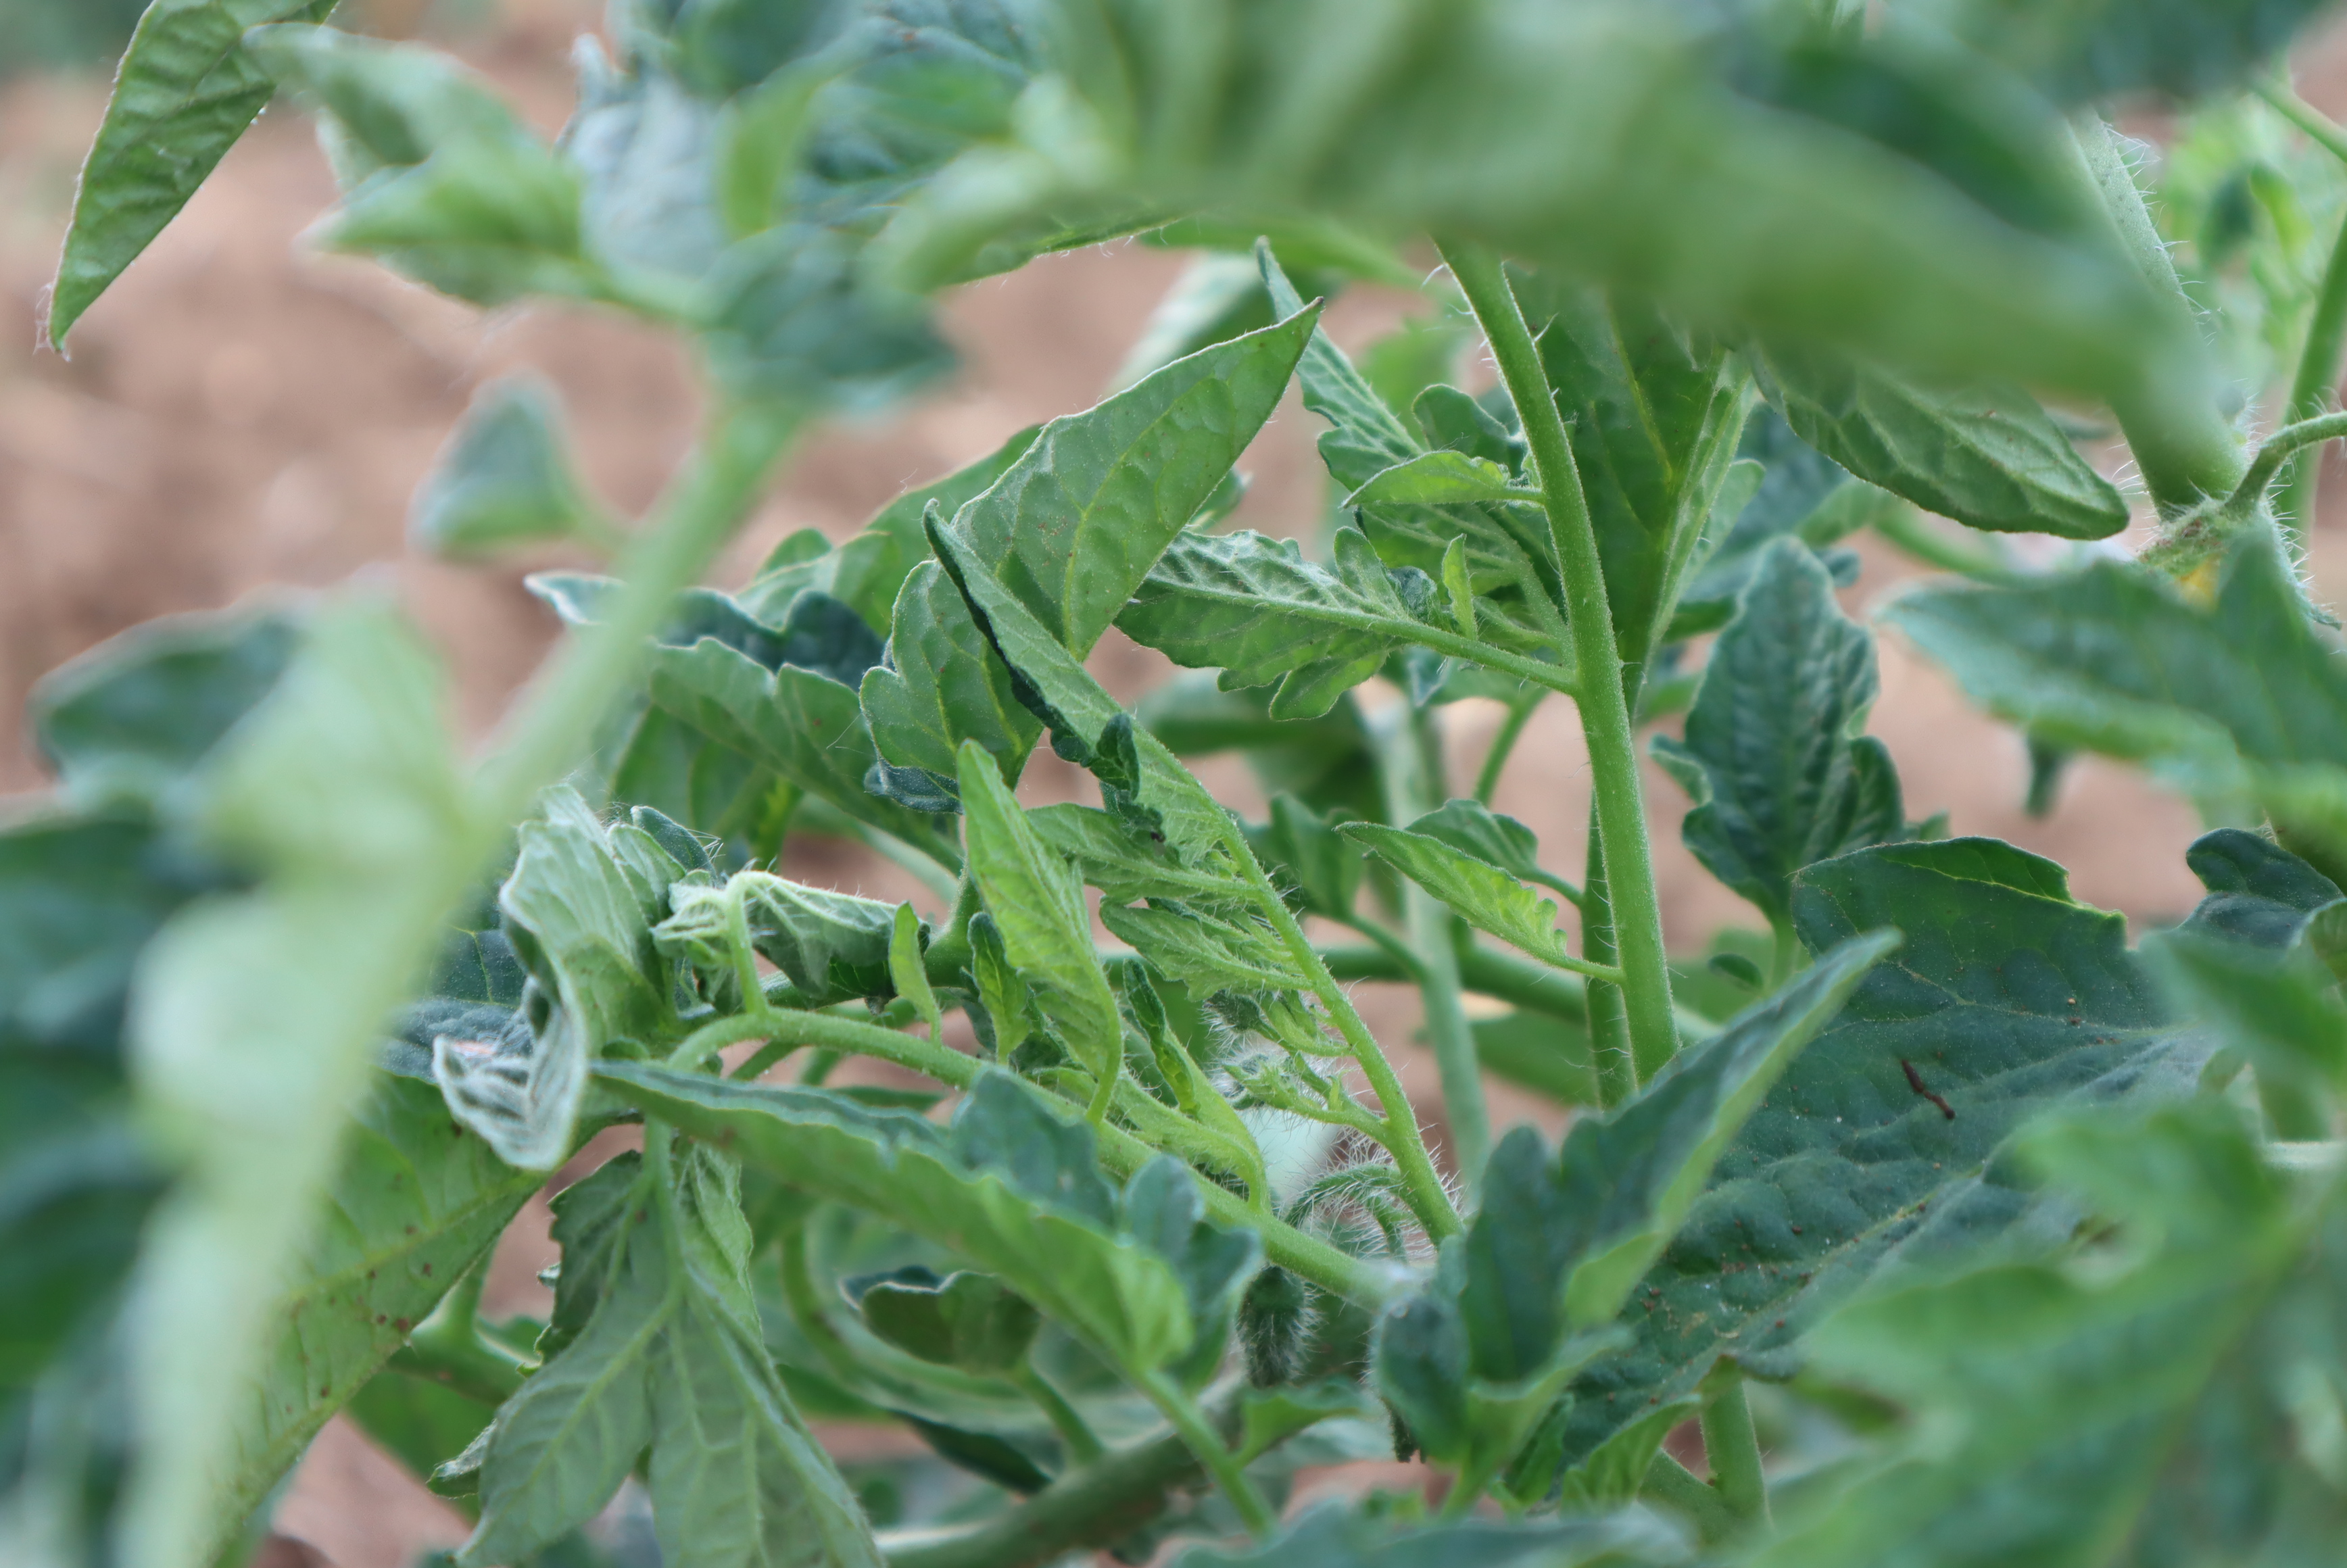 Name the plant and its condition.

tomato, water stress
